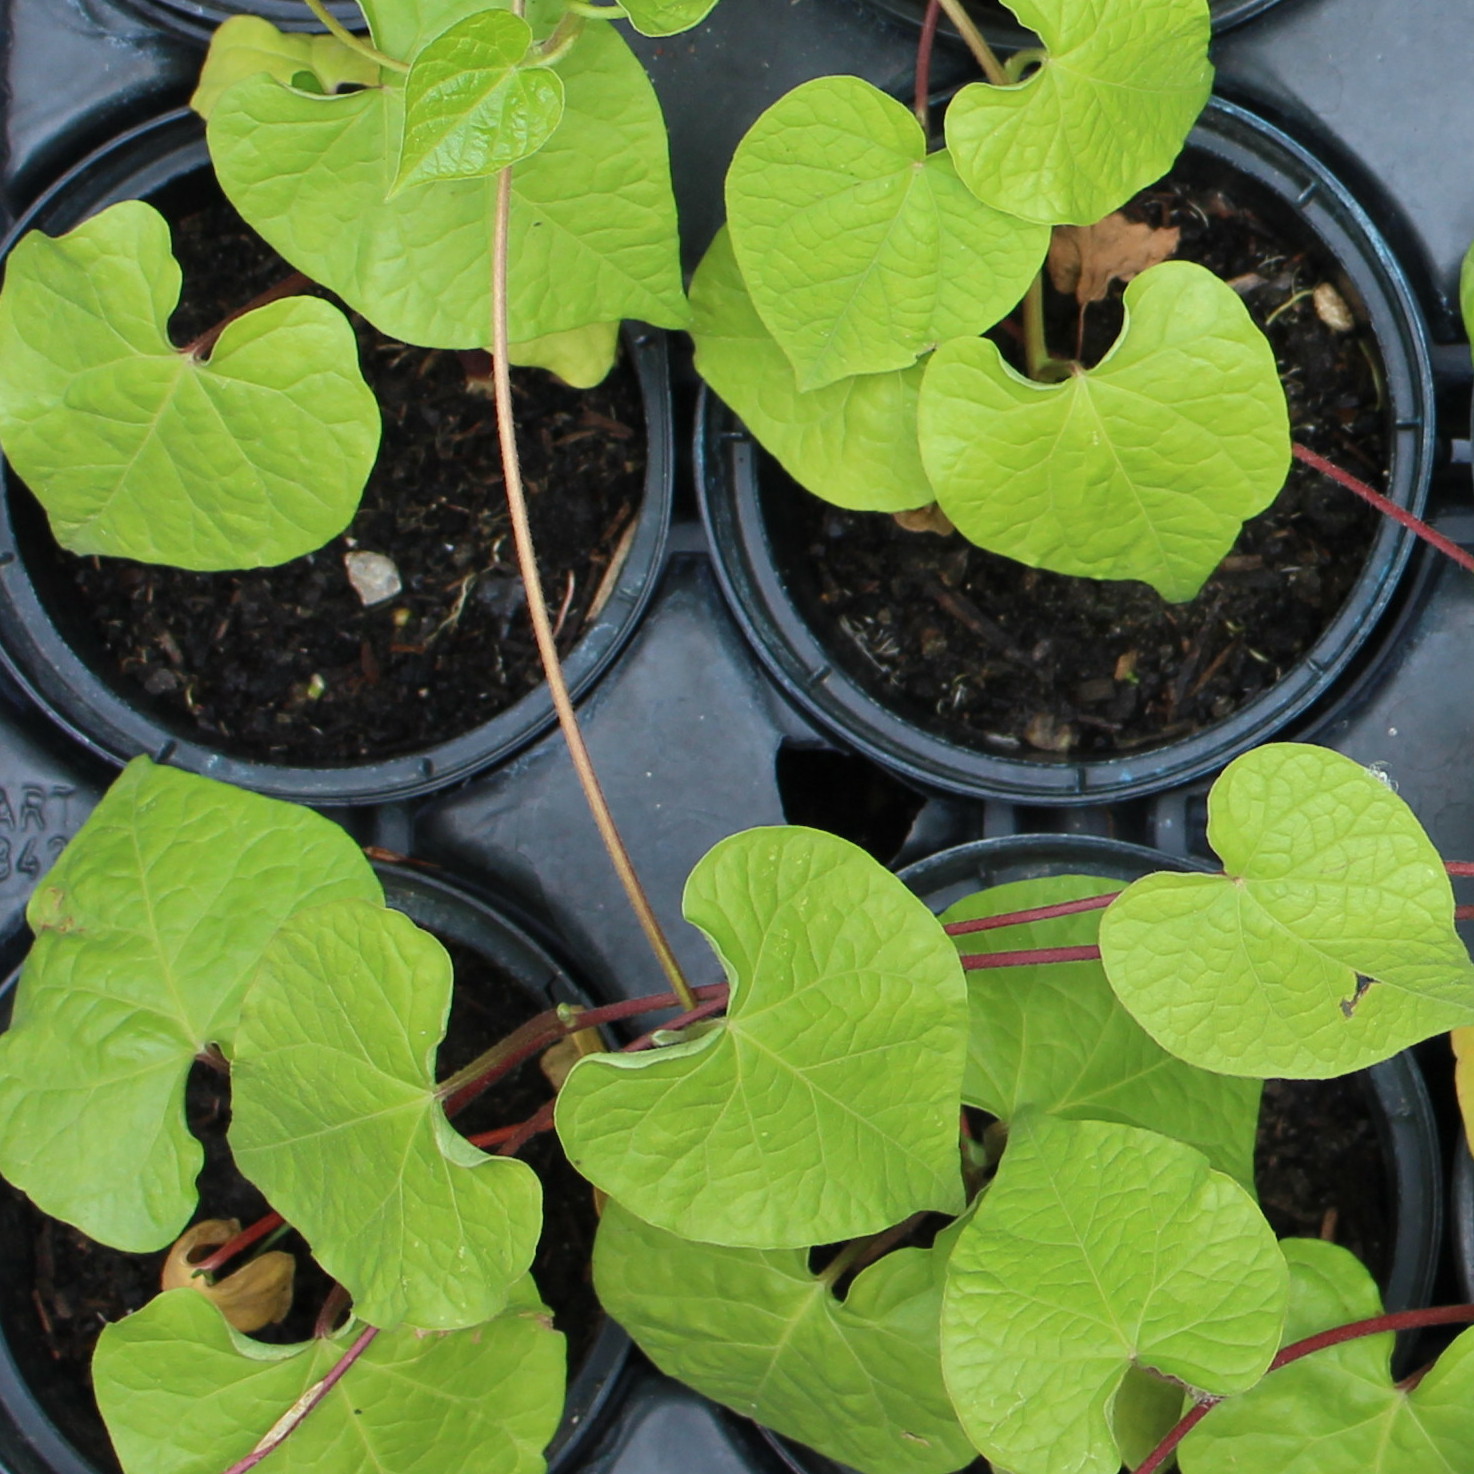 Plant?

Convolvulus arvensis
